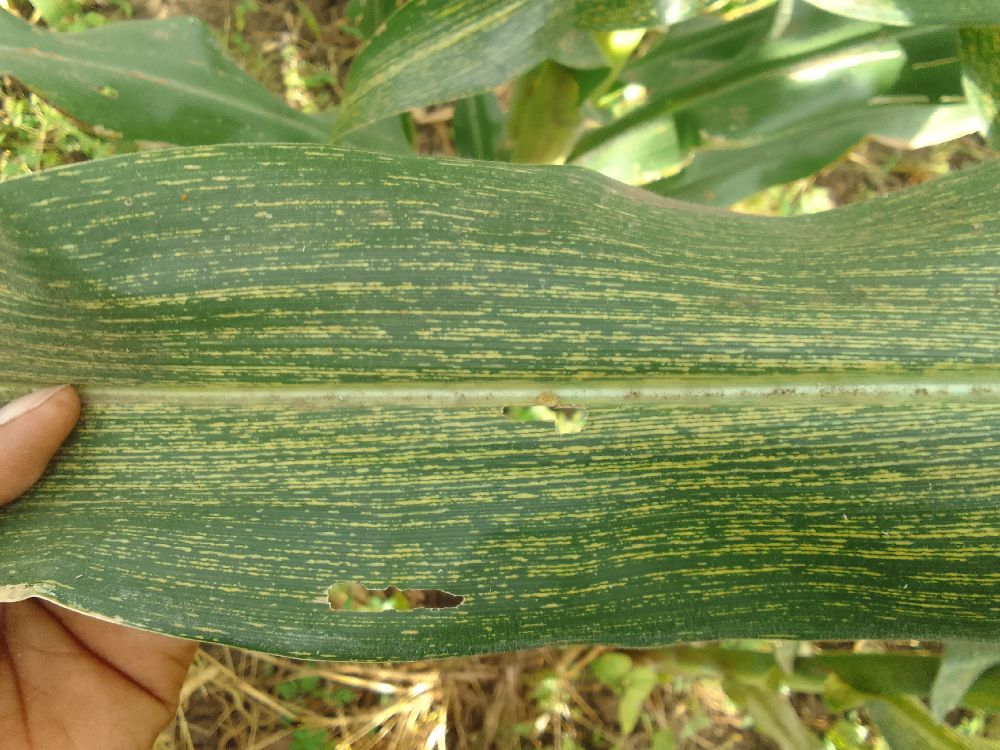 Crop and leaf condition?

maize, maize streak virus
